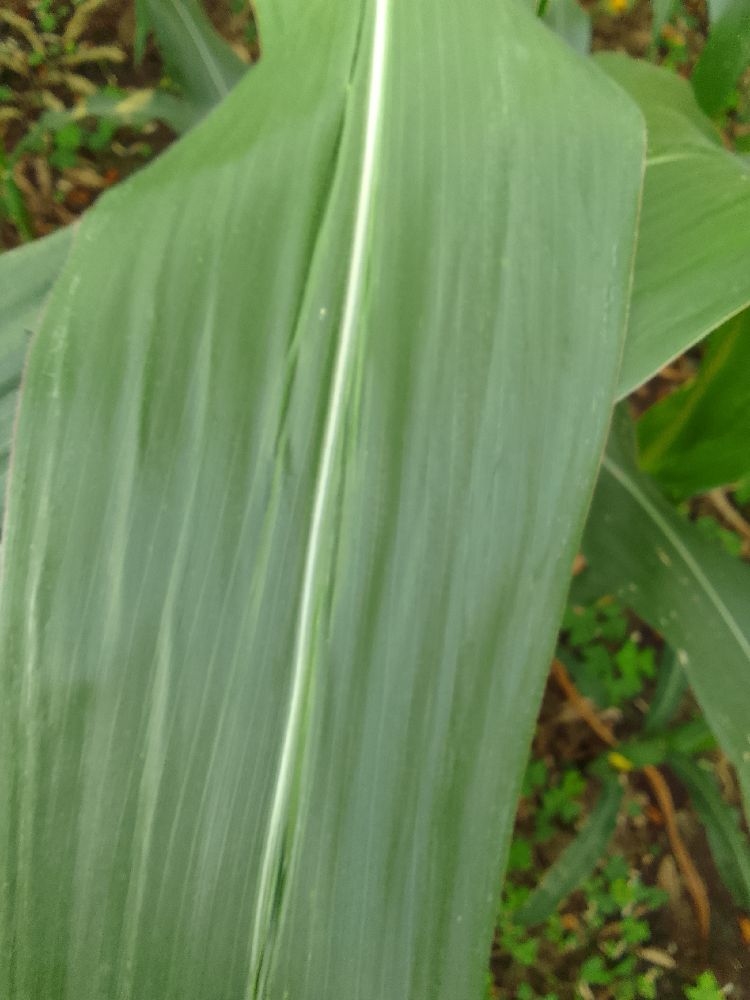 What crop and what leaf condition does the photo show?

maize, healthy
